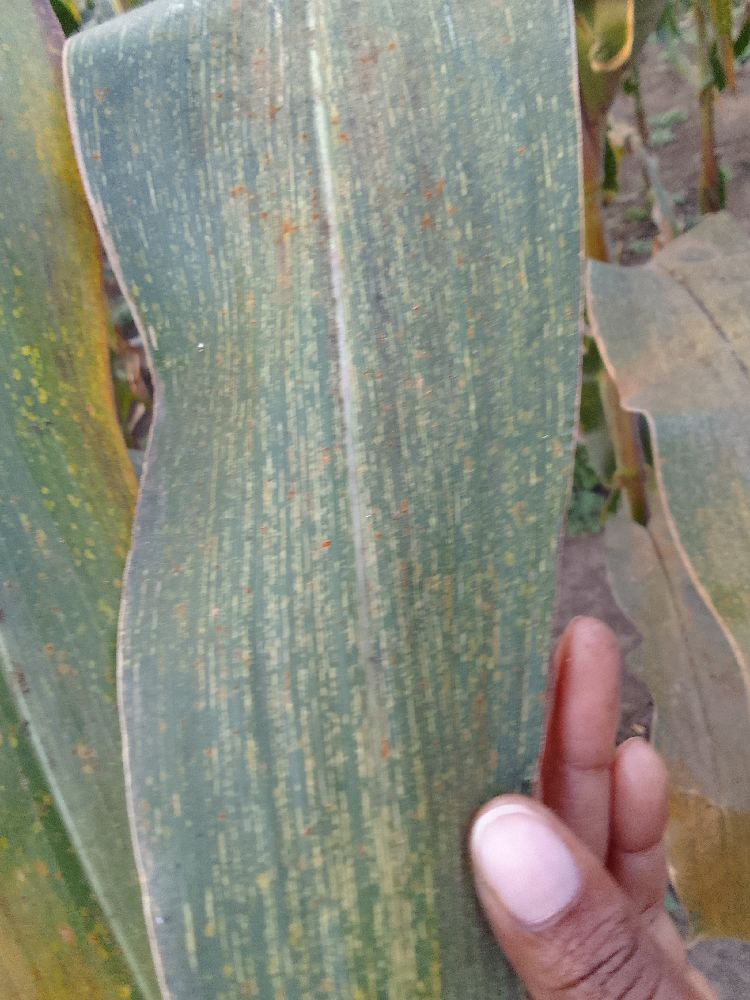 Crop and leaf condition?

maize, maize streak virus
